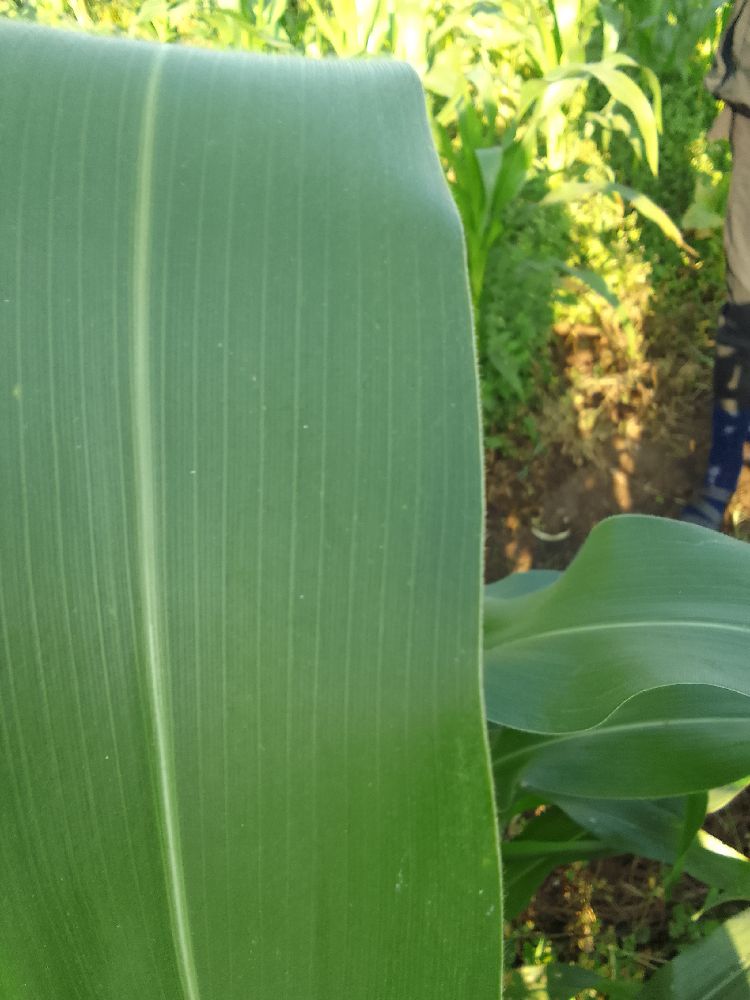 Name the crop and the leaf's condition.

maize, healthy
